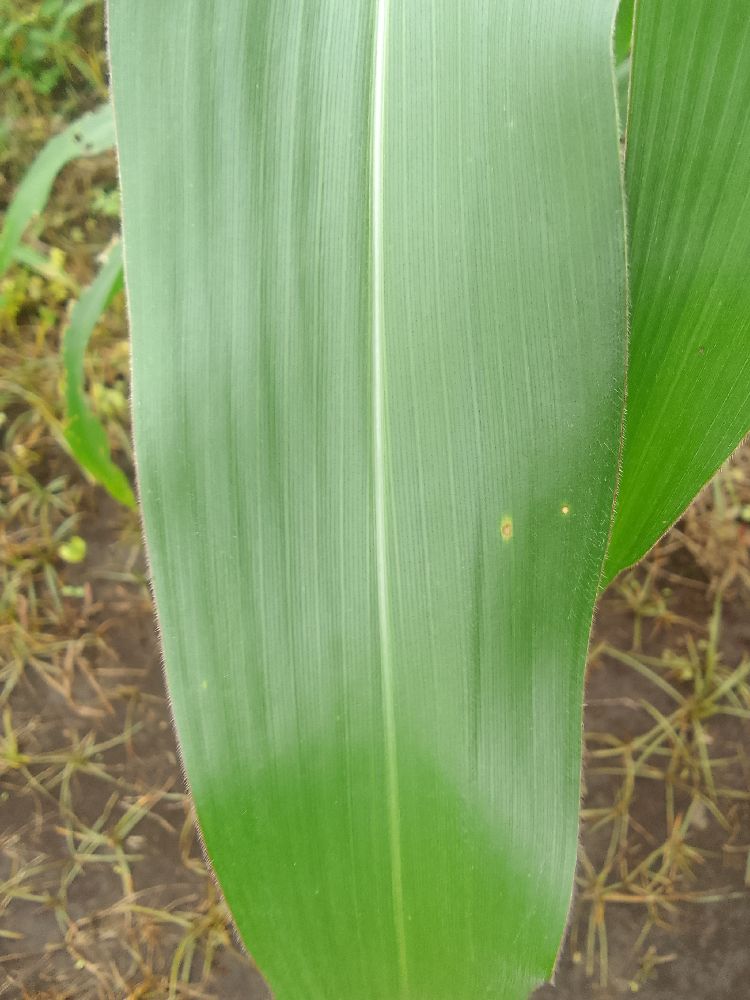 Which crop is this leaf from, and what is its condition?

maize, healthy
